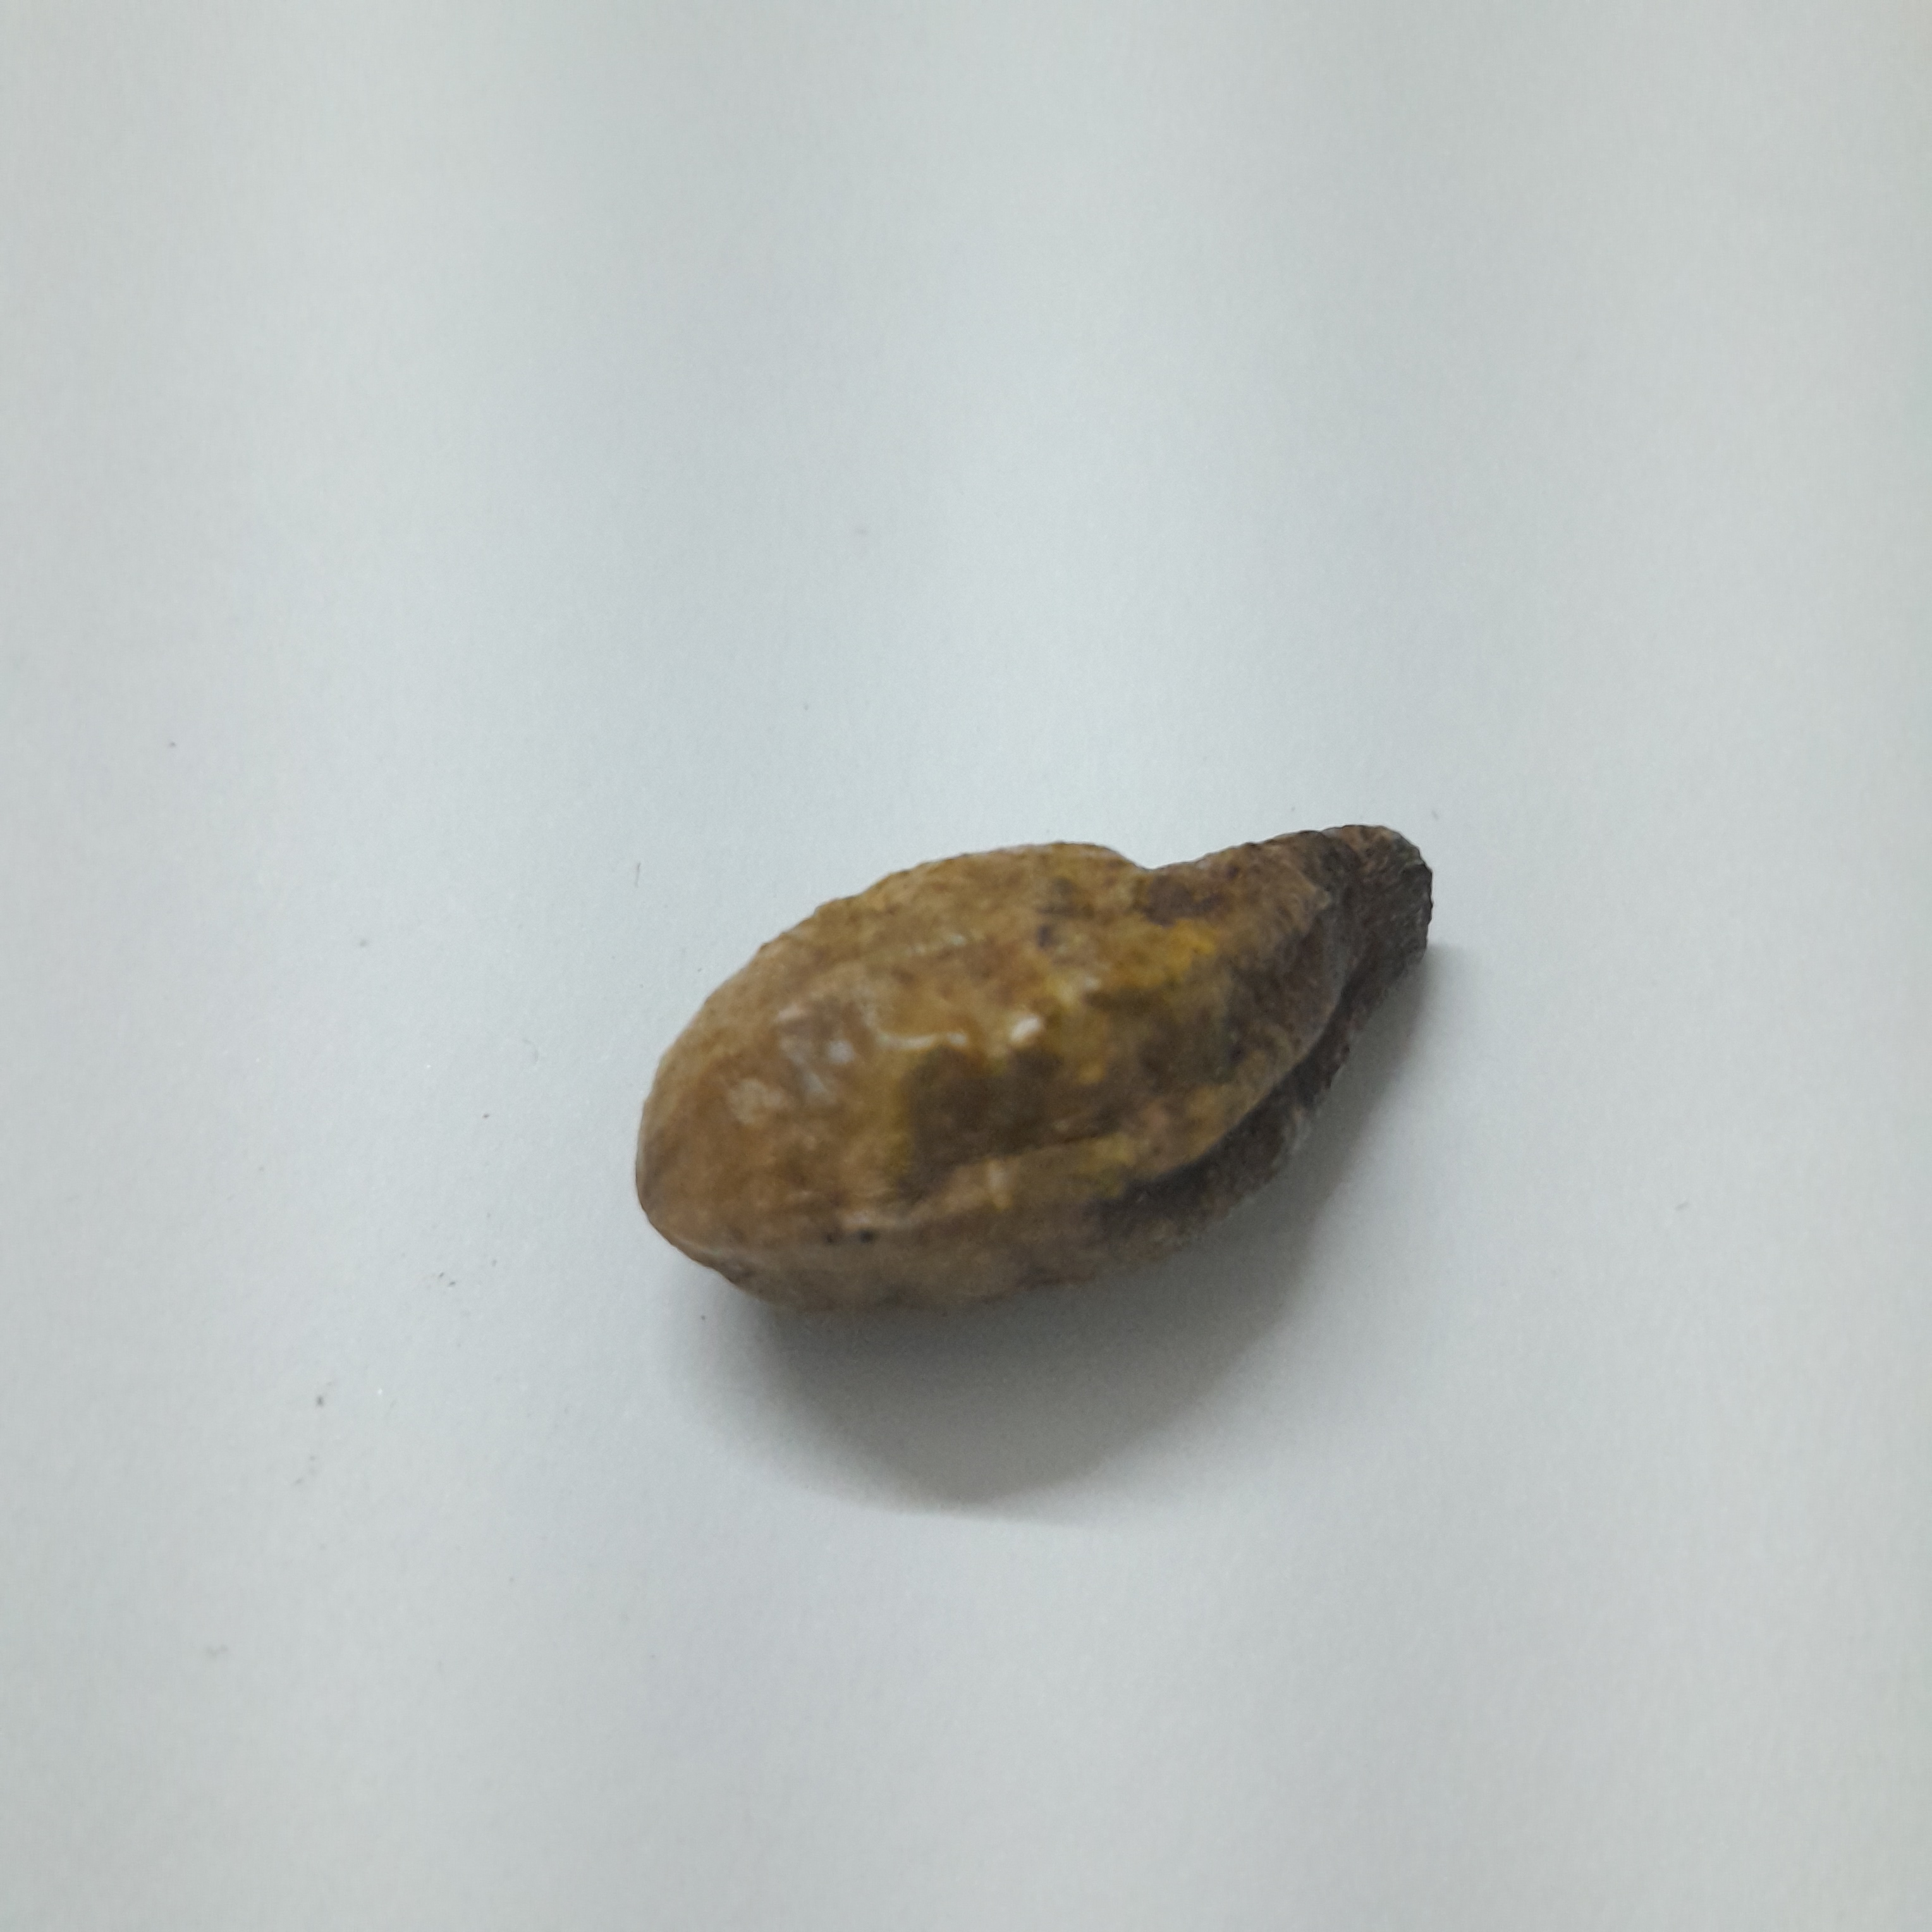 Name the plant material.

hirdaa
